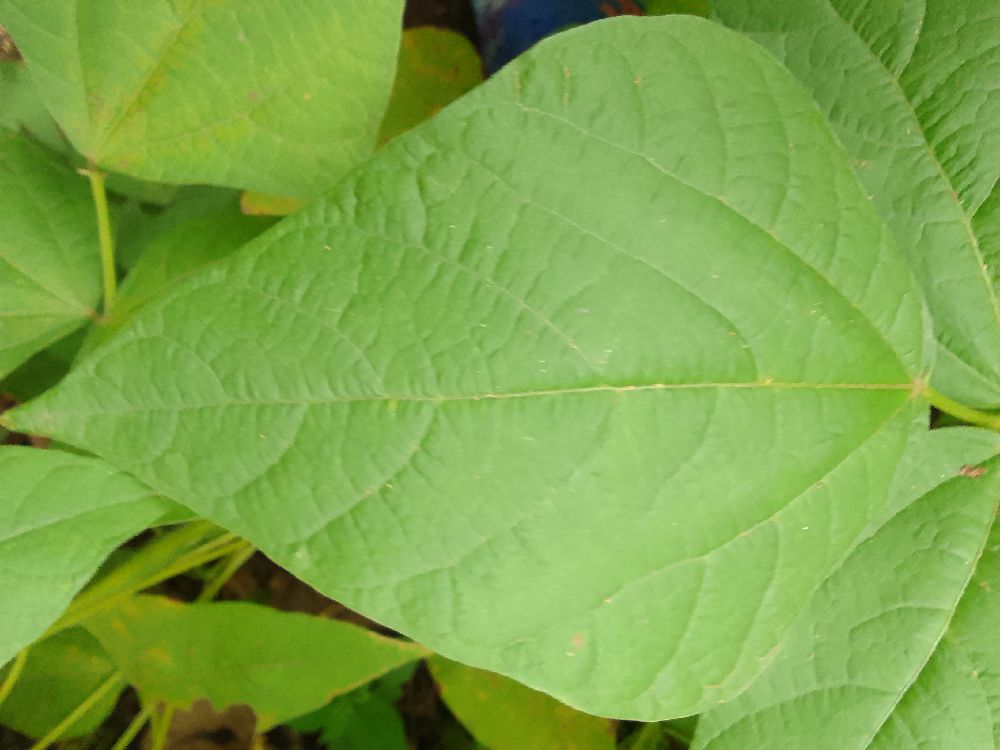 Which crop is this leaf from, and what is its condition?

common bean, healthy
